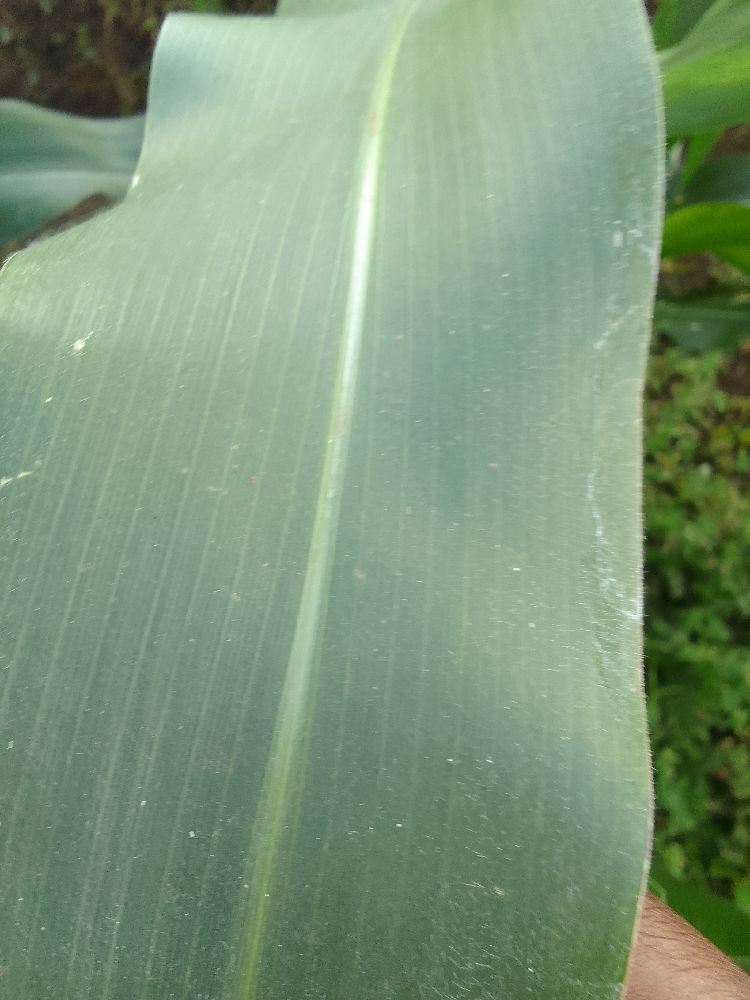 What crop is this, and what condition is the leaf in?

maize, healthy
